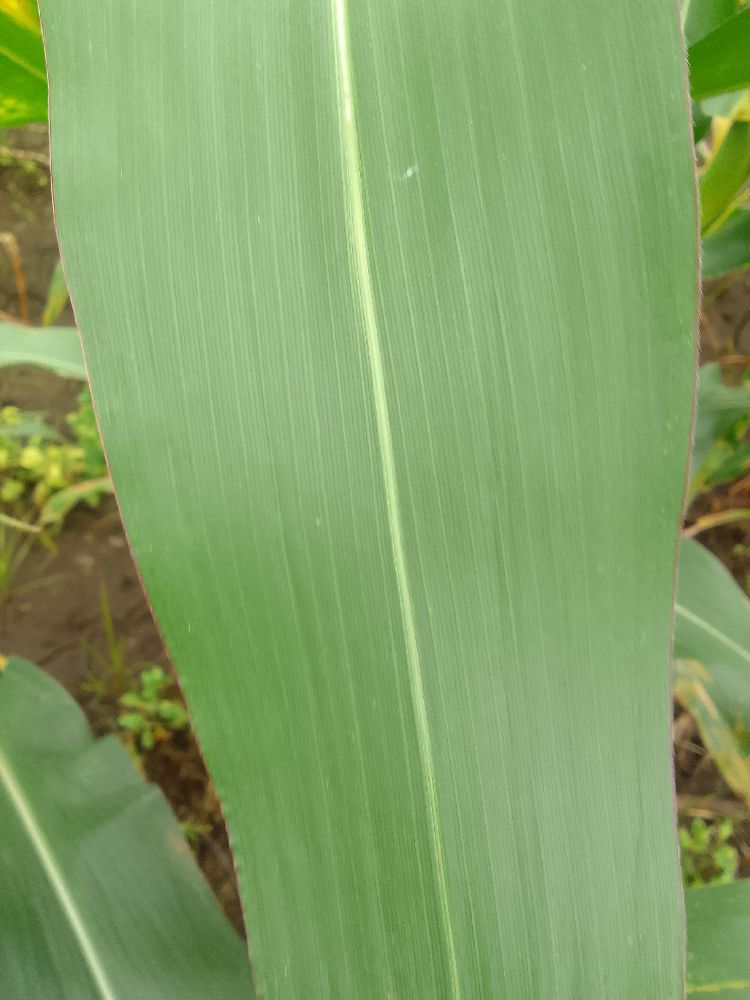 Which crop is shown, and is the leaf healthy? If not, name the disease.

maize, healthy
